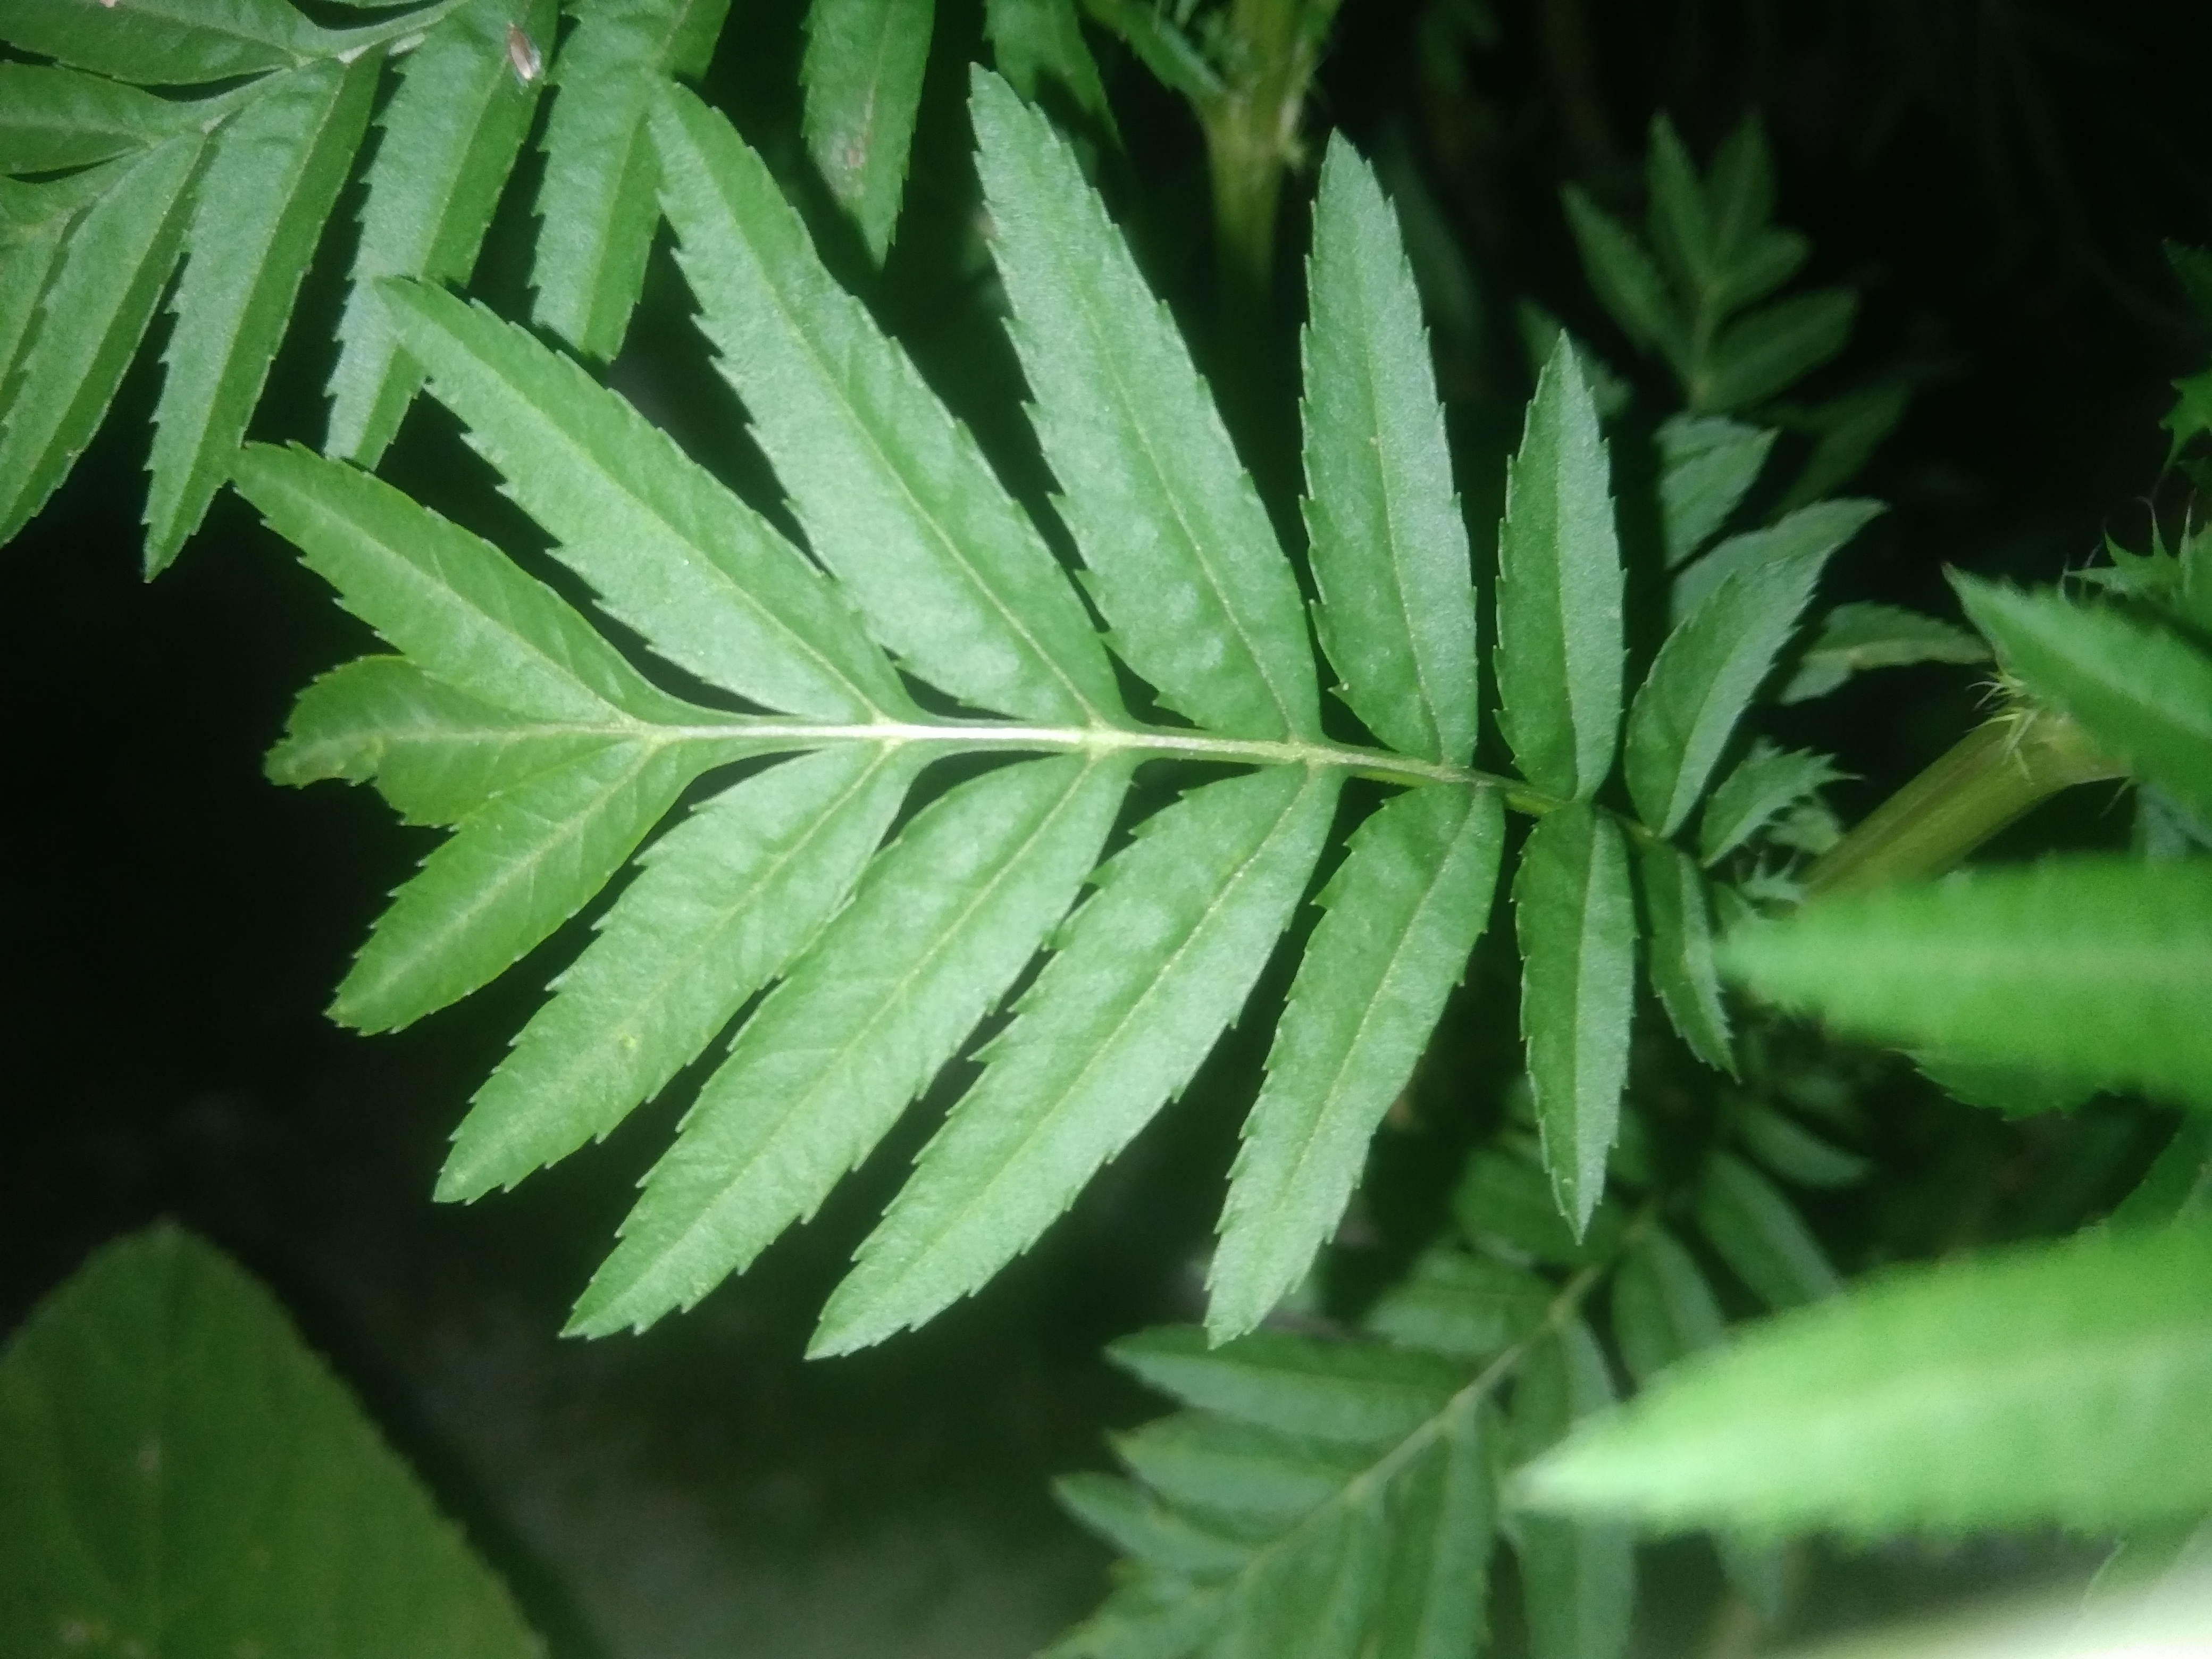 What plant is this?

marigold
